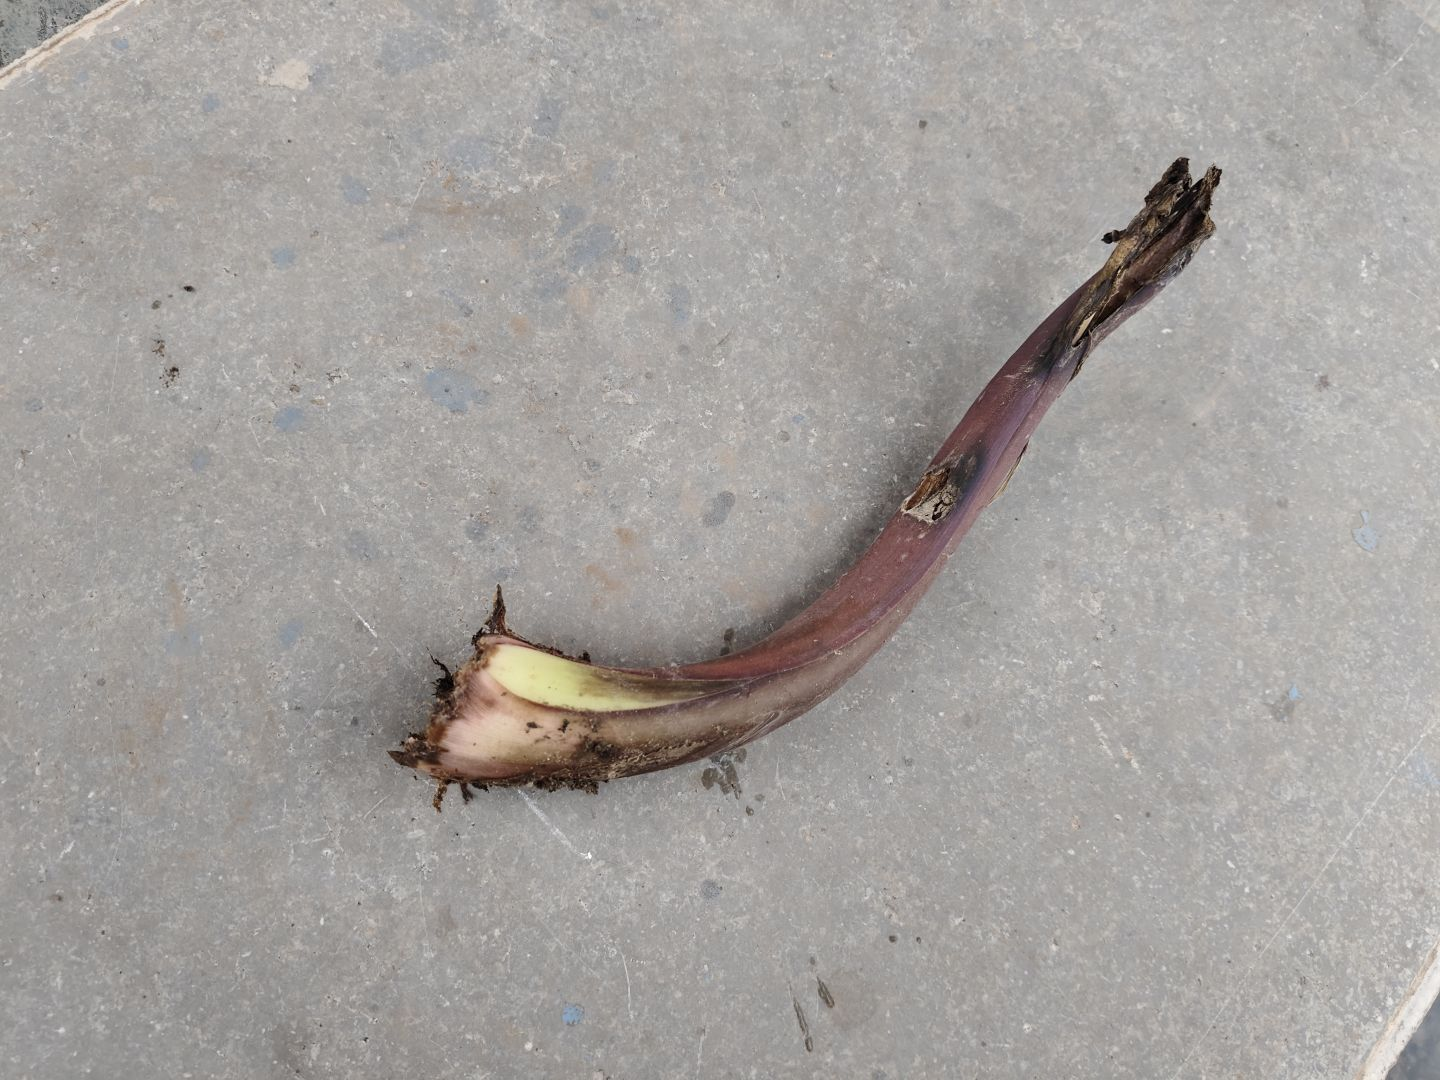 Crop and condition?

taro, root rot
